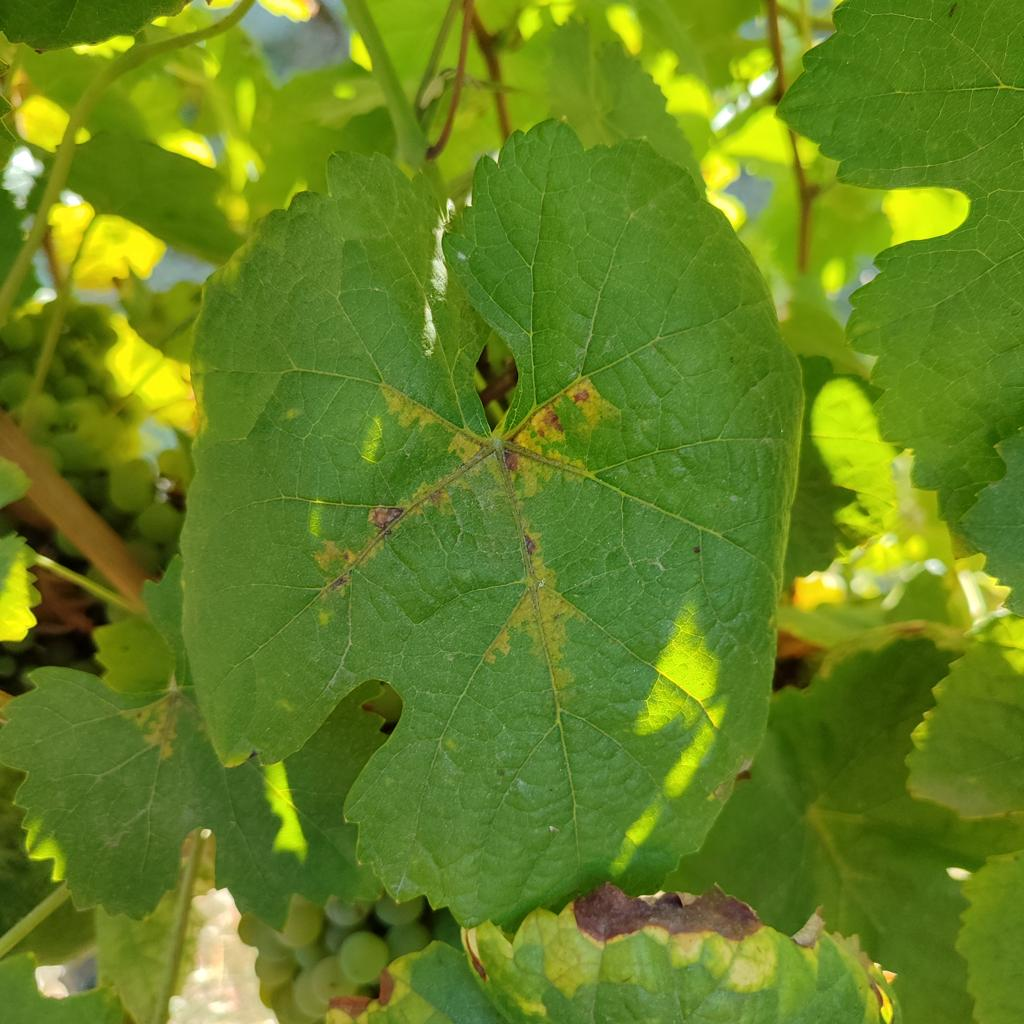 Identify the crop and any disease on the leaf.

grapevine, downy mildew
